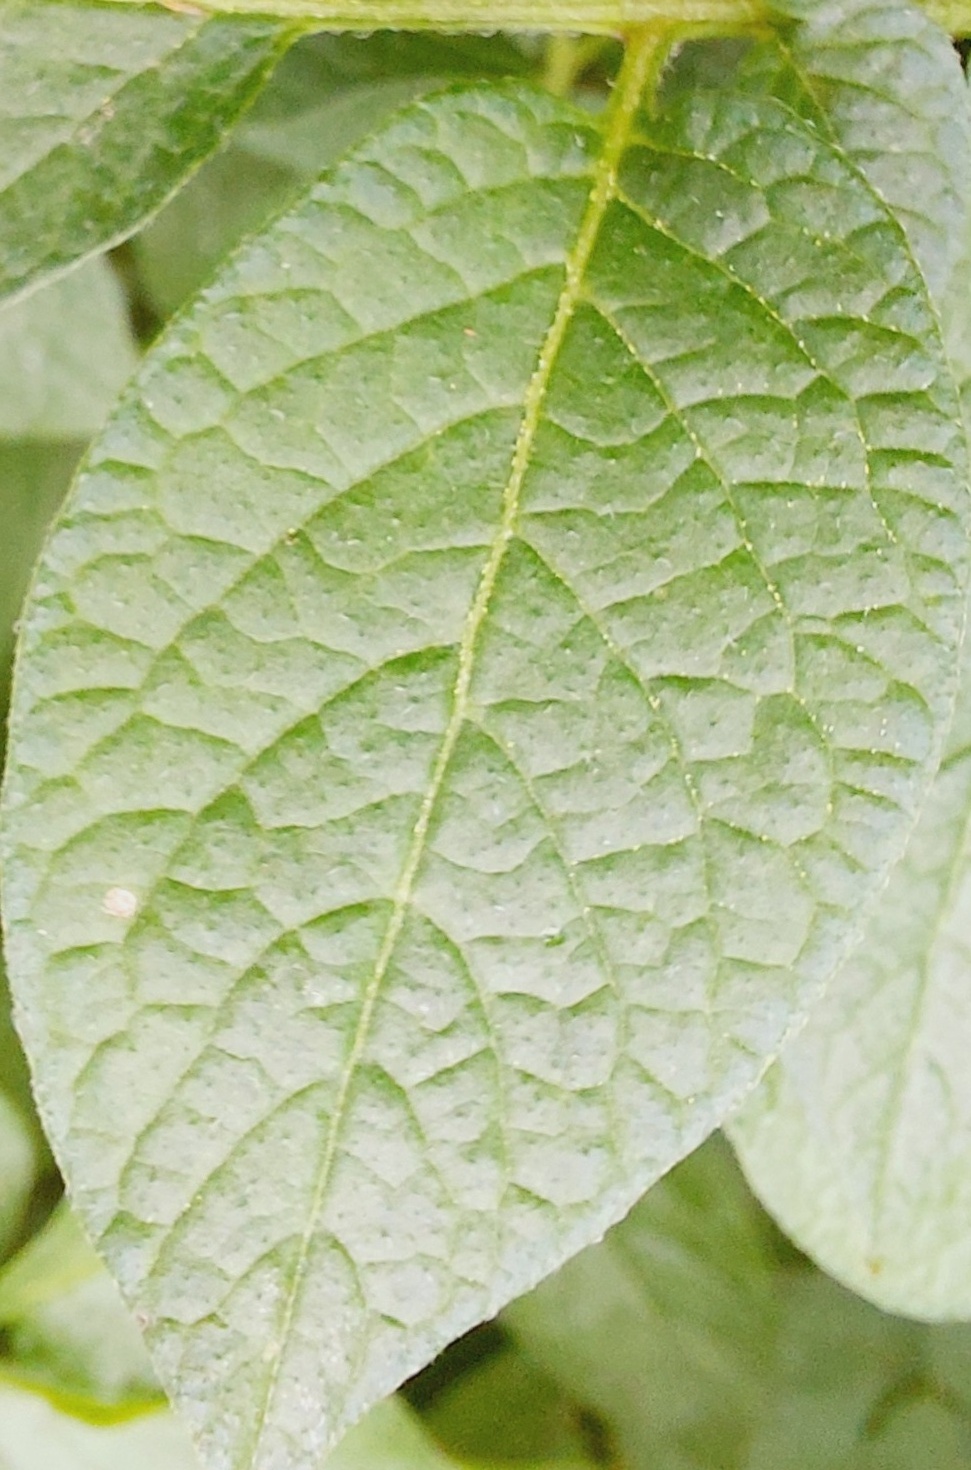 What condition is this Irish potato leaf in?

healthy
